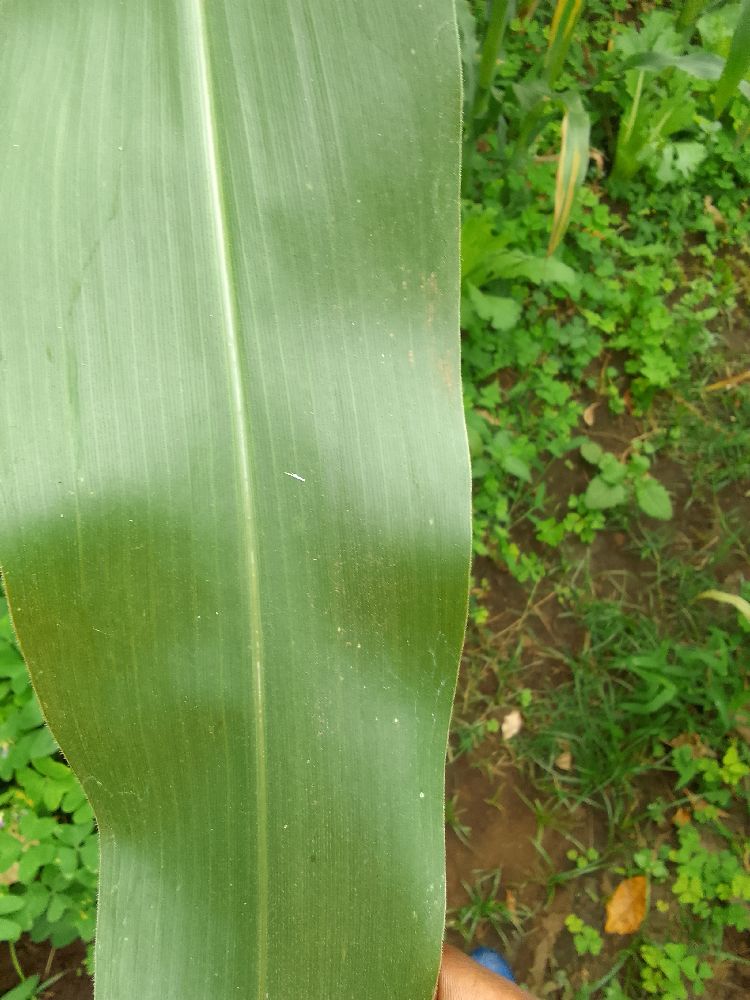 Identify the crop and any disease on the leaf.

maize, healthy
